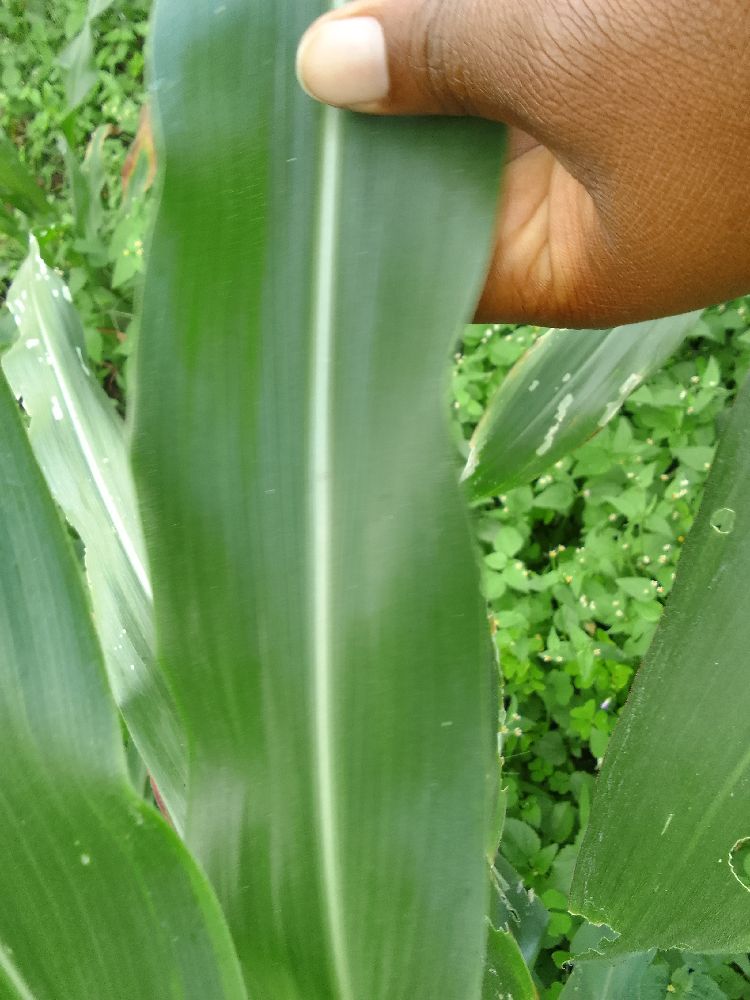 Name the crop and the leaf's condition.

maize, healthy
